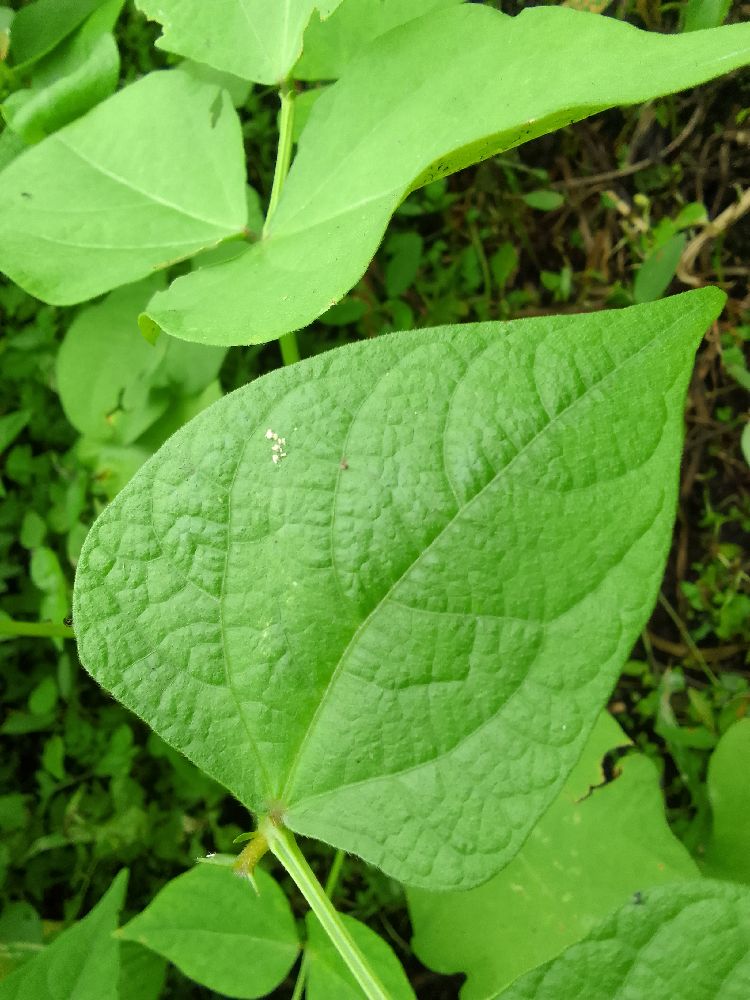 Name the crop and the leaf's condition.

common bean, healthy
